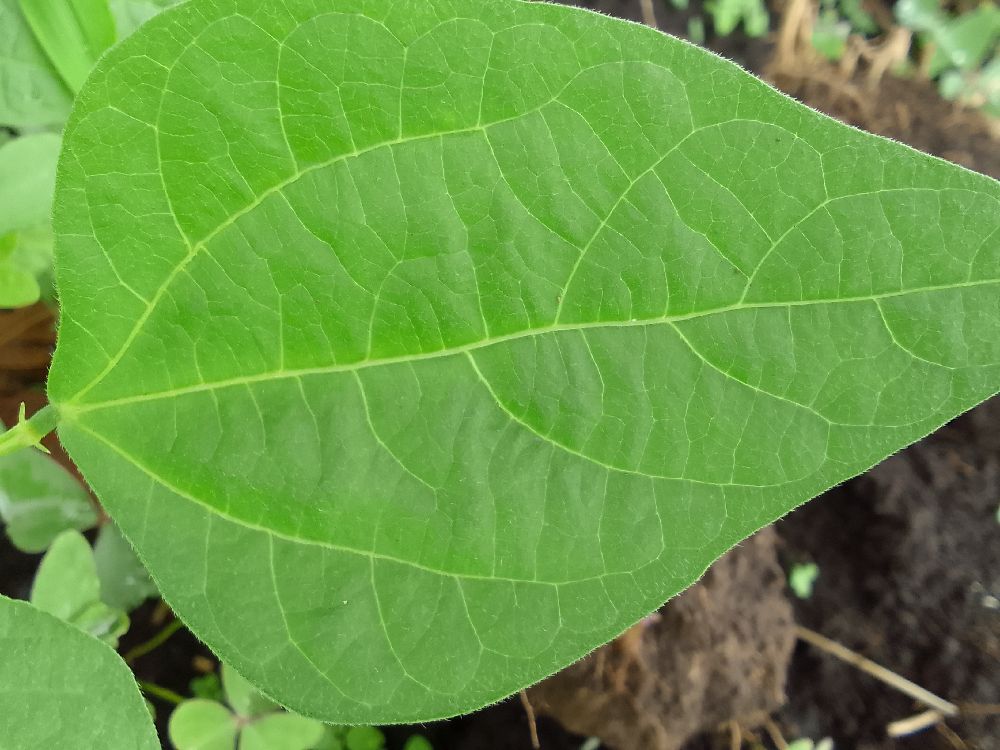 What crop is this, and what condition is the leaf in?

common bean, healthy
